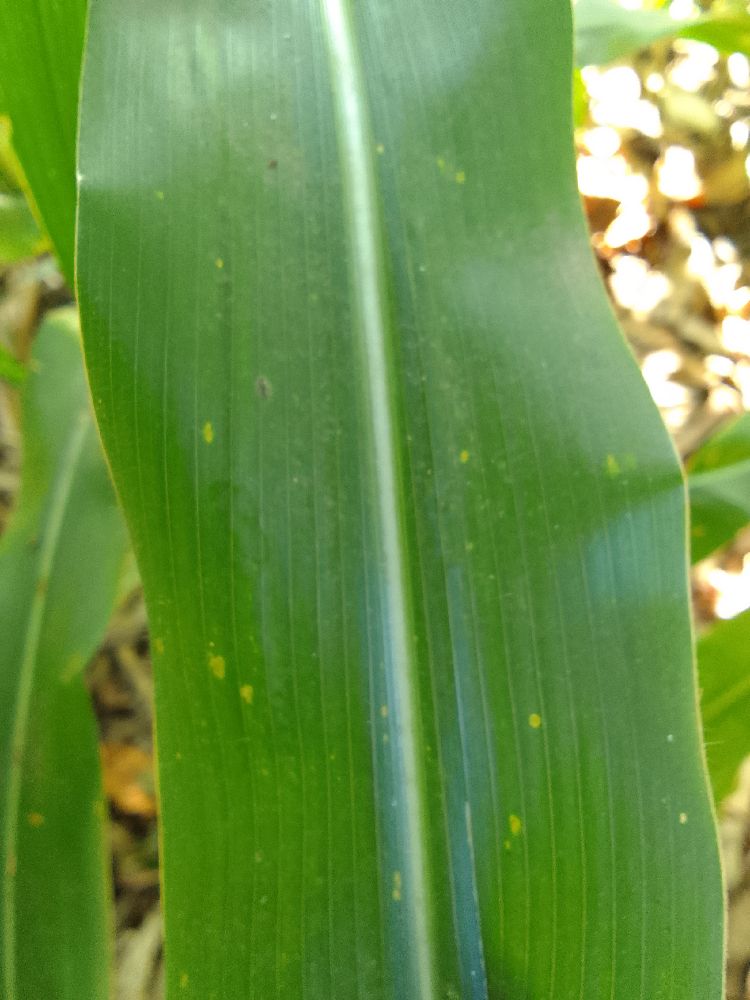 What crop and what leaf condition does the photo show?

maize, healthy
